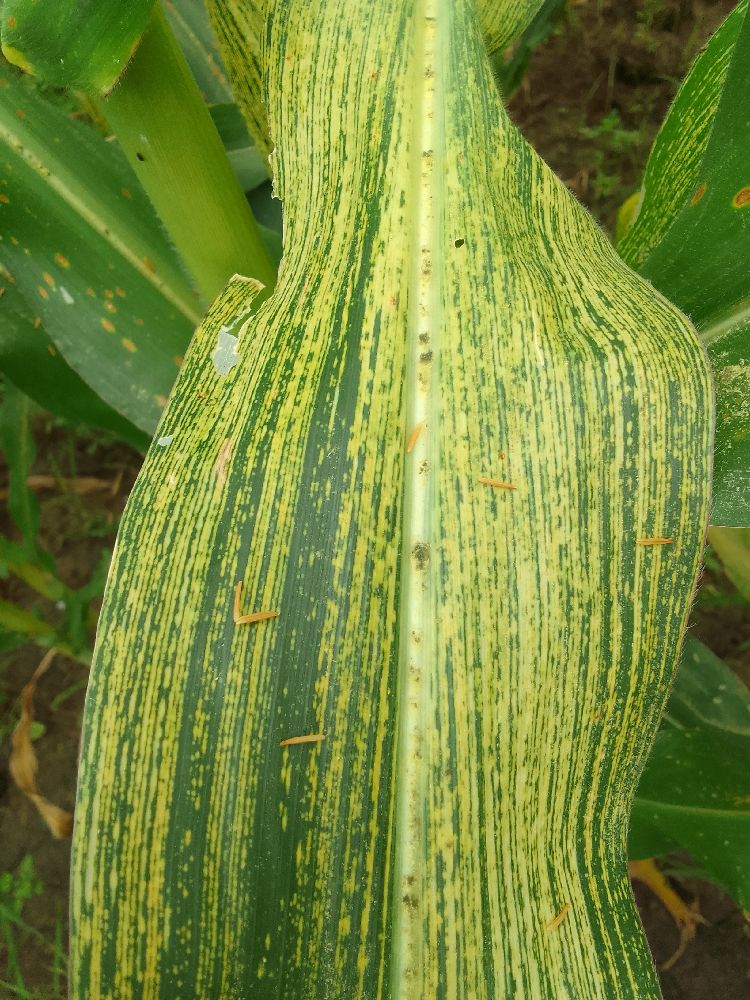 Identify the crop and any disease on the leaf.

maize, maize streak virus
